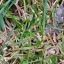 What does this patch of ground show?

grass
